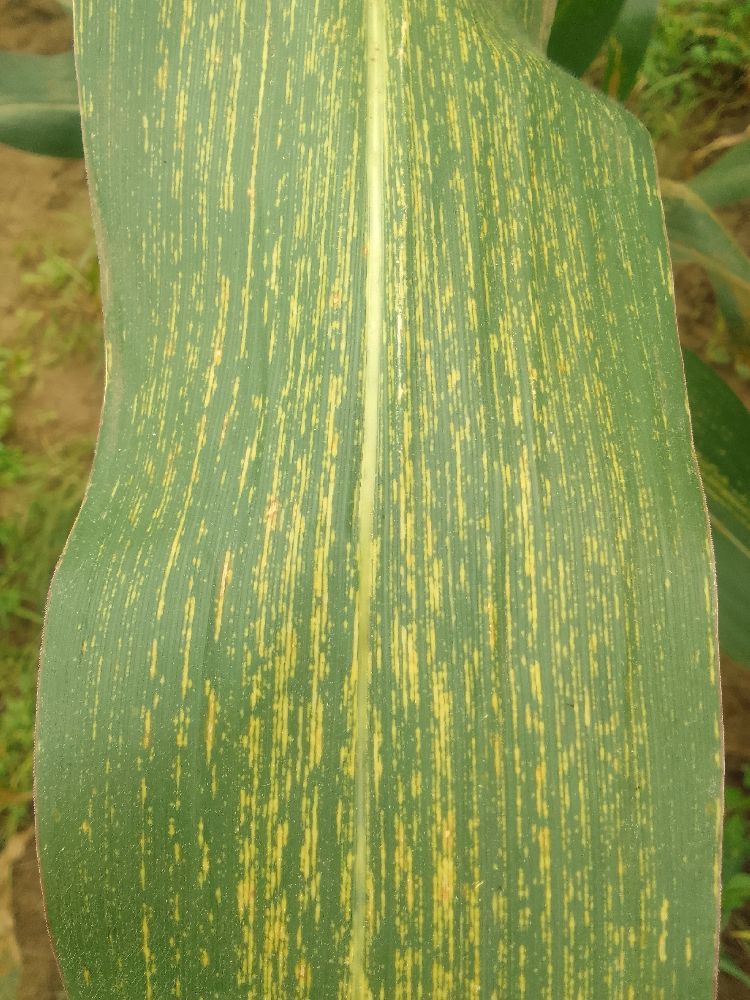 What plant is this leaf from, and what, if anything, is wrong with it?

maize, maize streak virus
